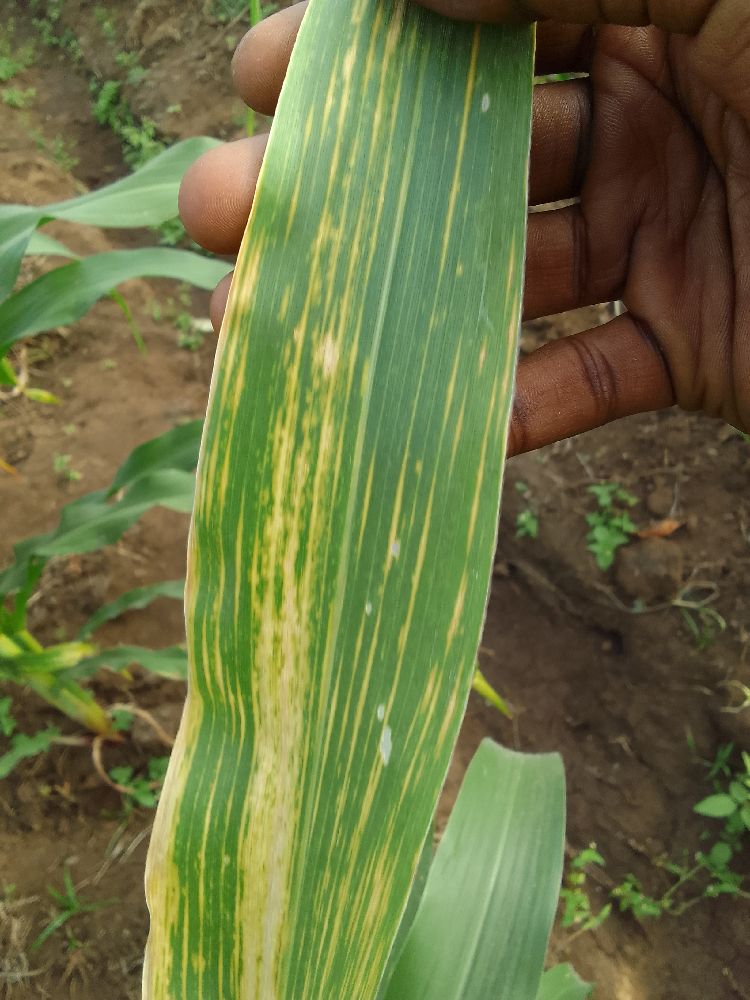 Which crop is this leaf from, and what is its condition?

maize, maize lethal necrosis
